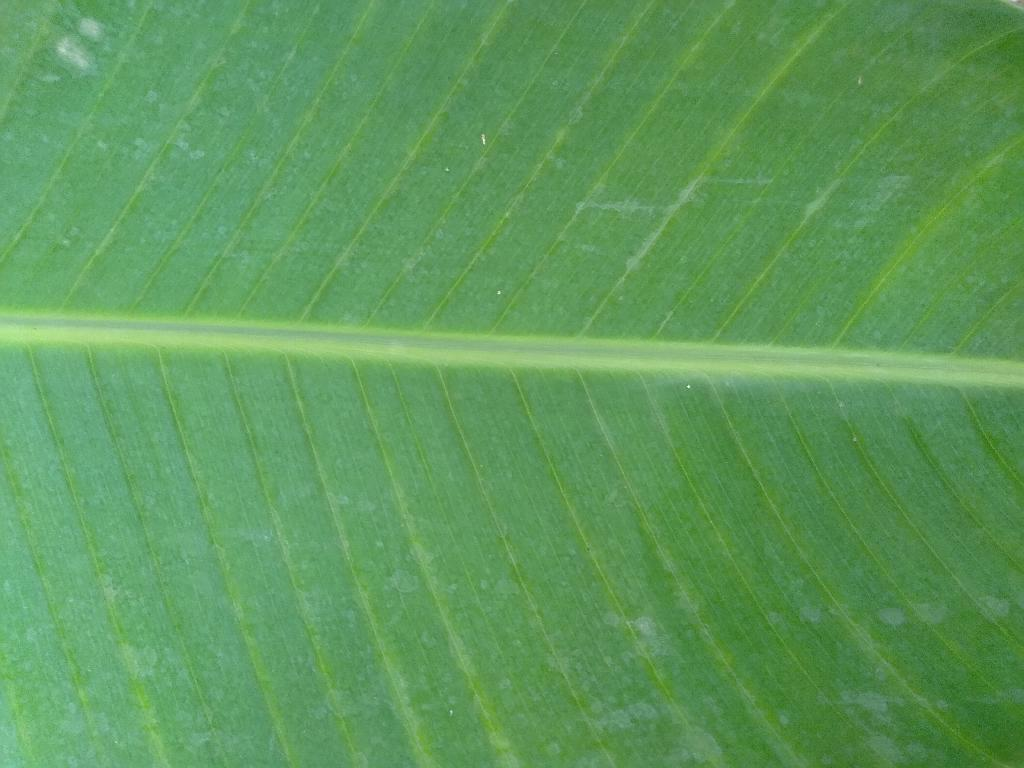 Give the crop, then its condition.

banana, healthy
